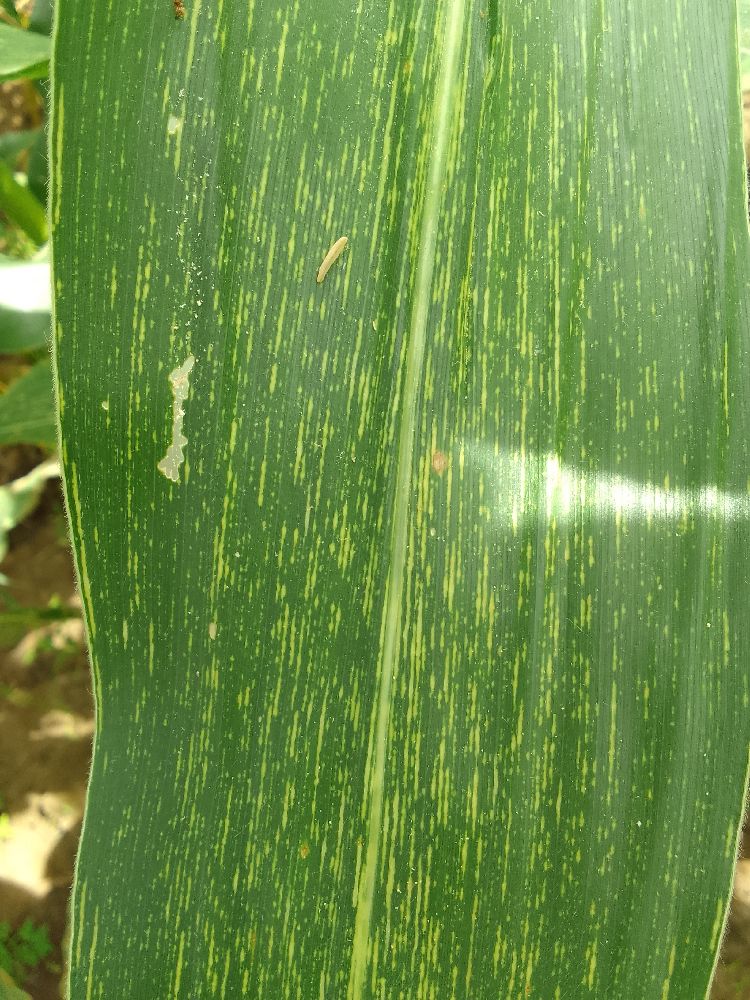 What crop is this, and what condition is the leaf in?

maize, maize streak virus
